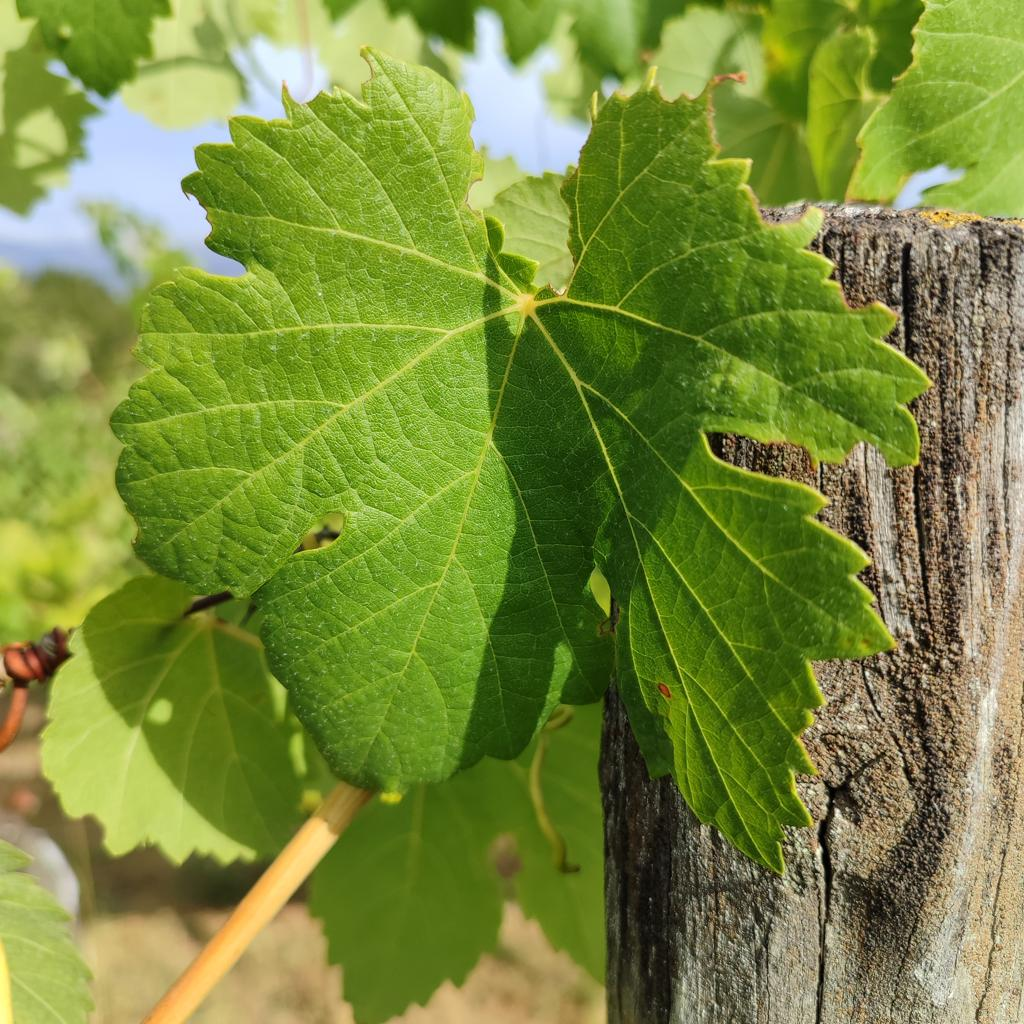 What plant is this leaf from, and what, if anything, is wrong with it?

grapevine, healthy
